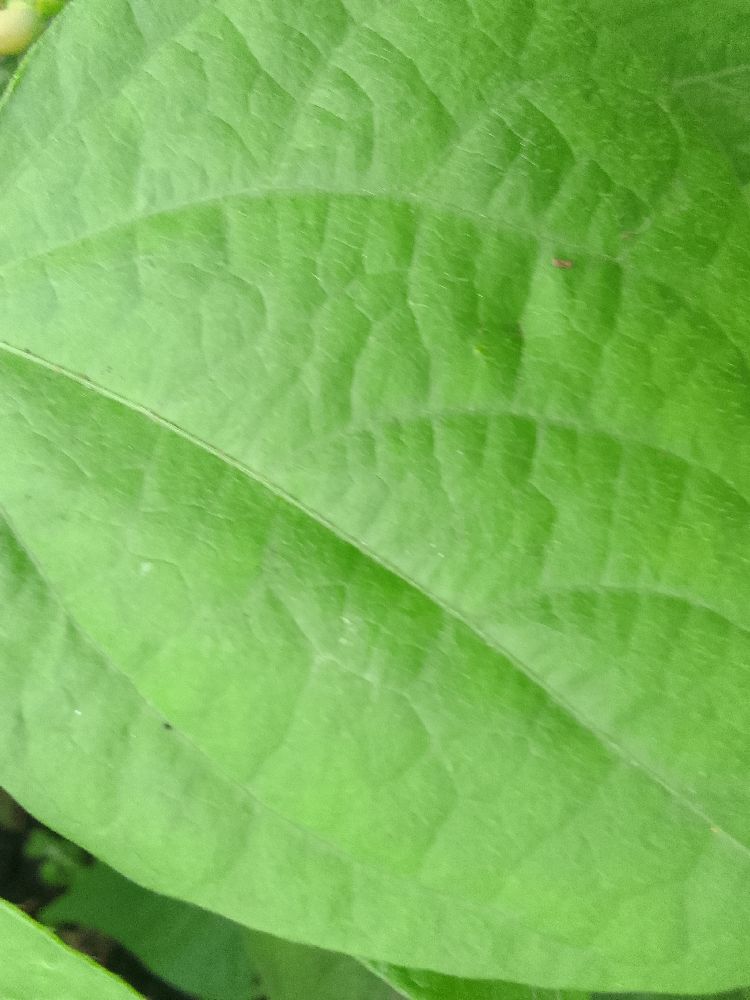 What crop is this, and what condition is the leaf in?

common bean, healthy
